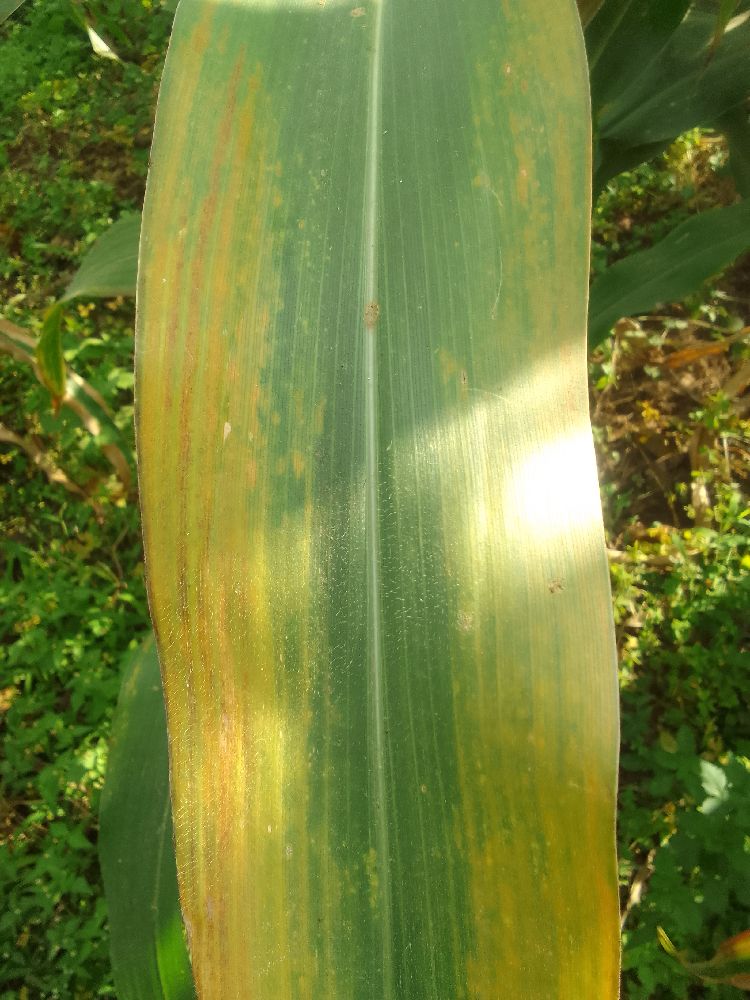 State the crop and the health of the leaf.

maize, maize lethal necrosis
